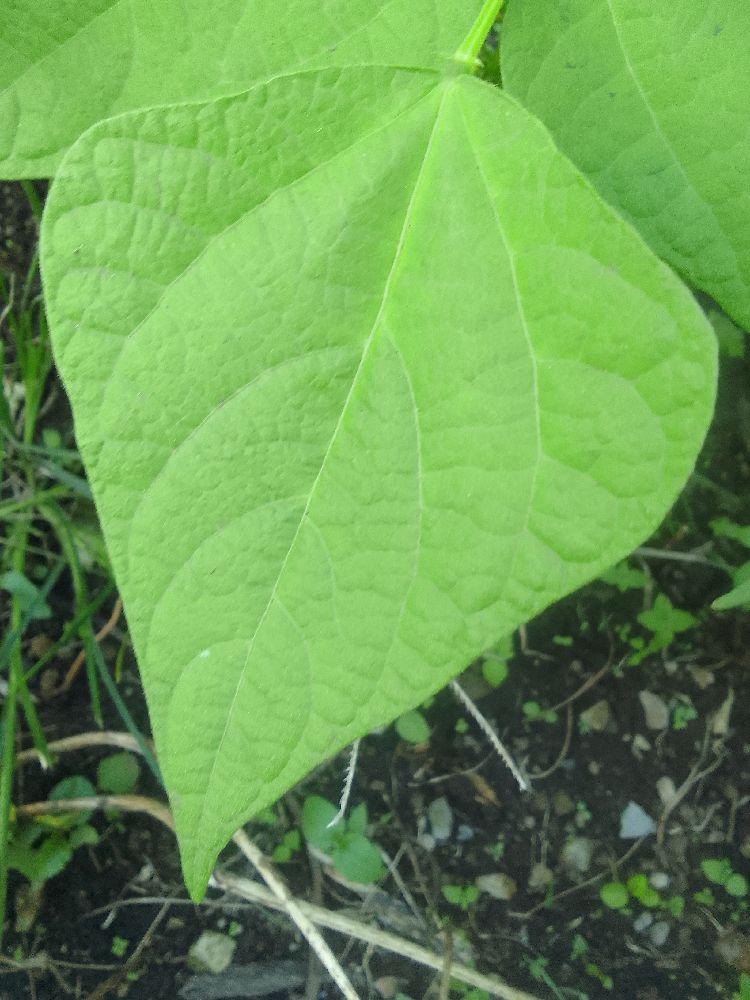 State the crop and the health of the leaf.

common bean, healthy
